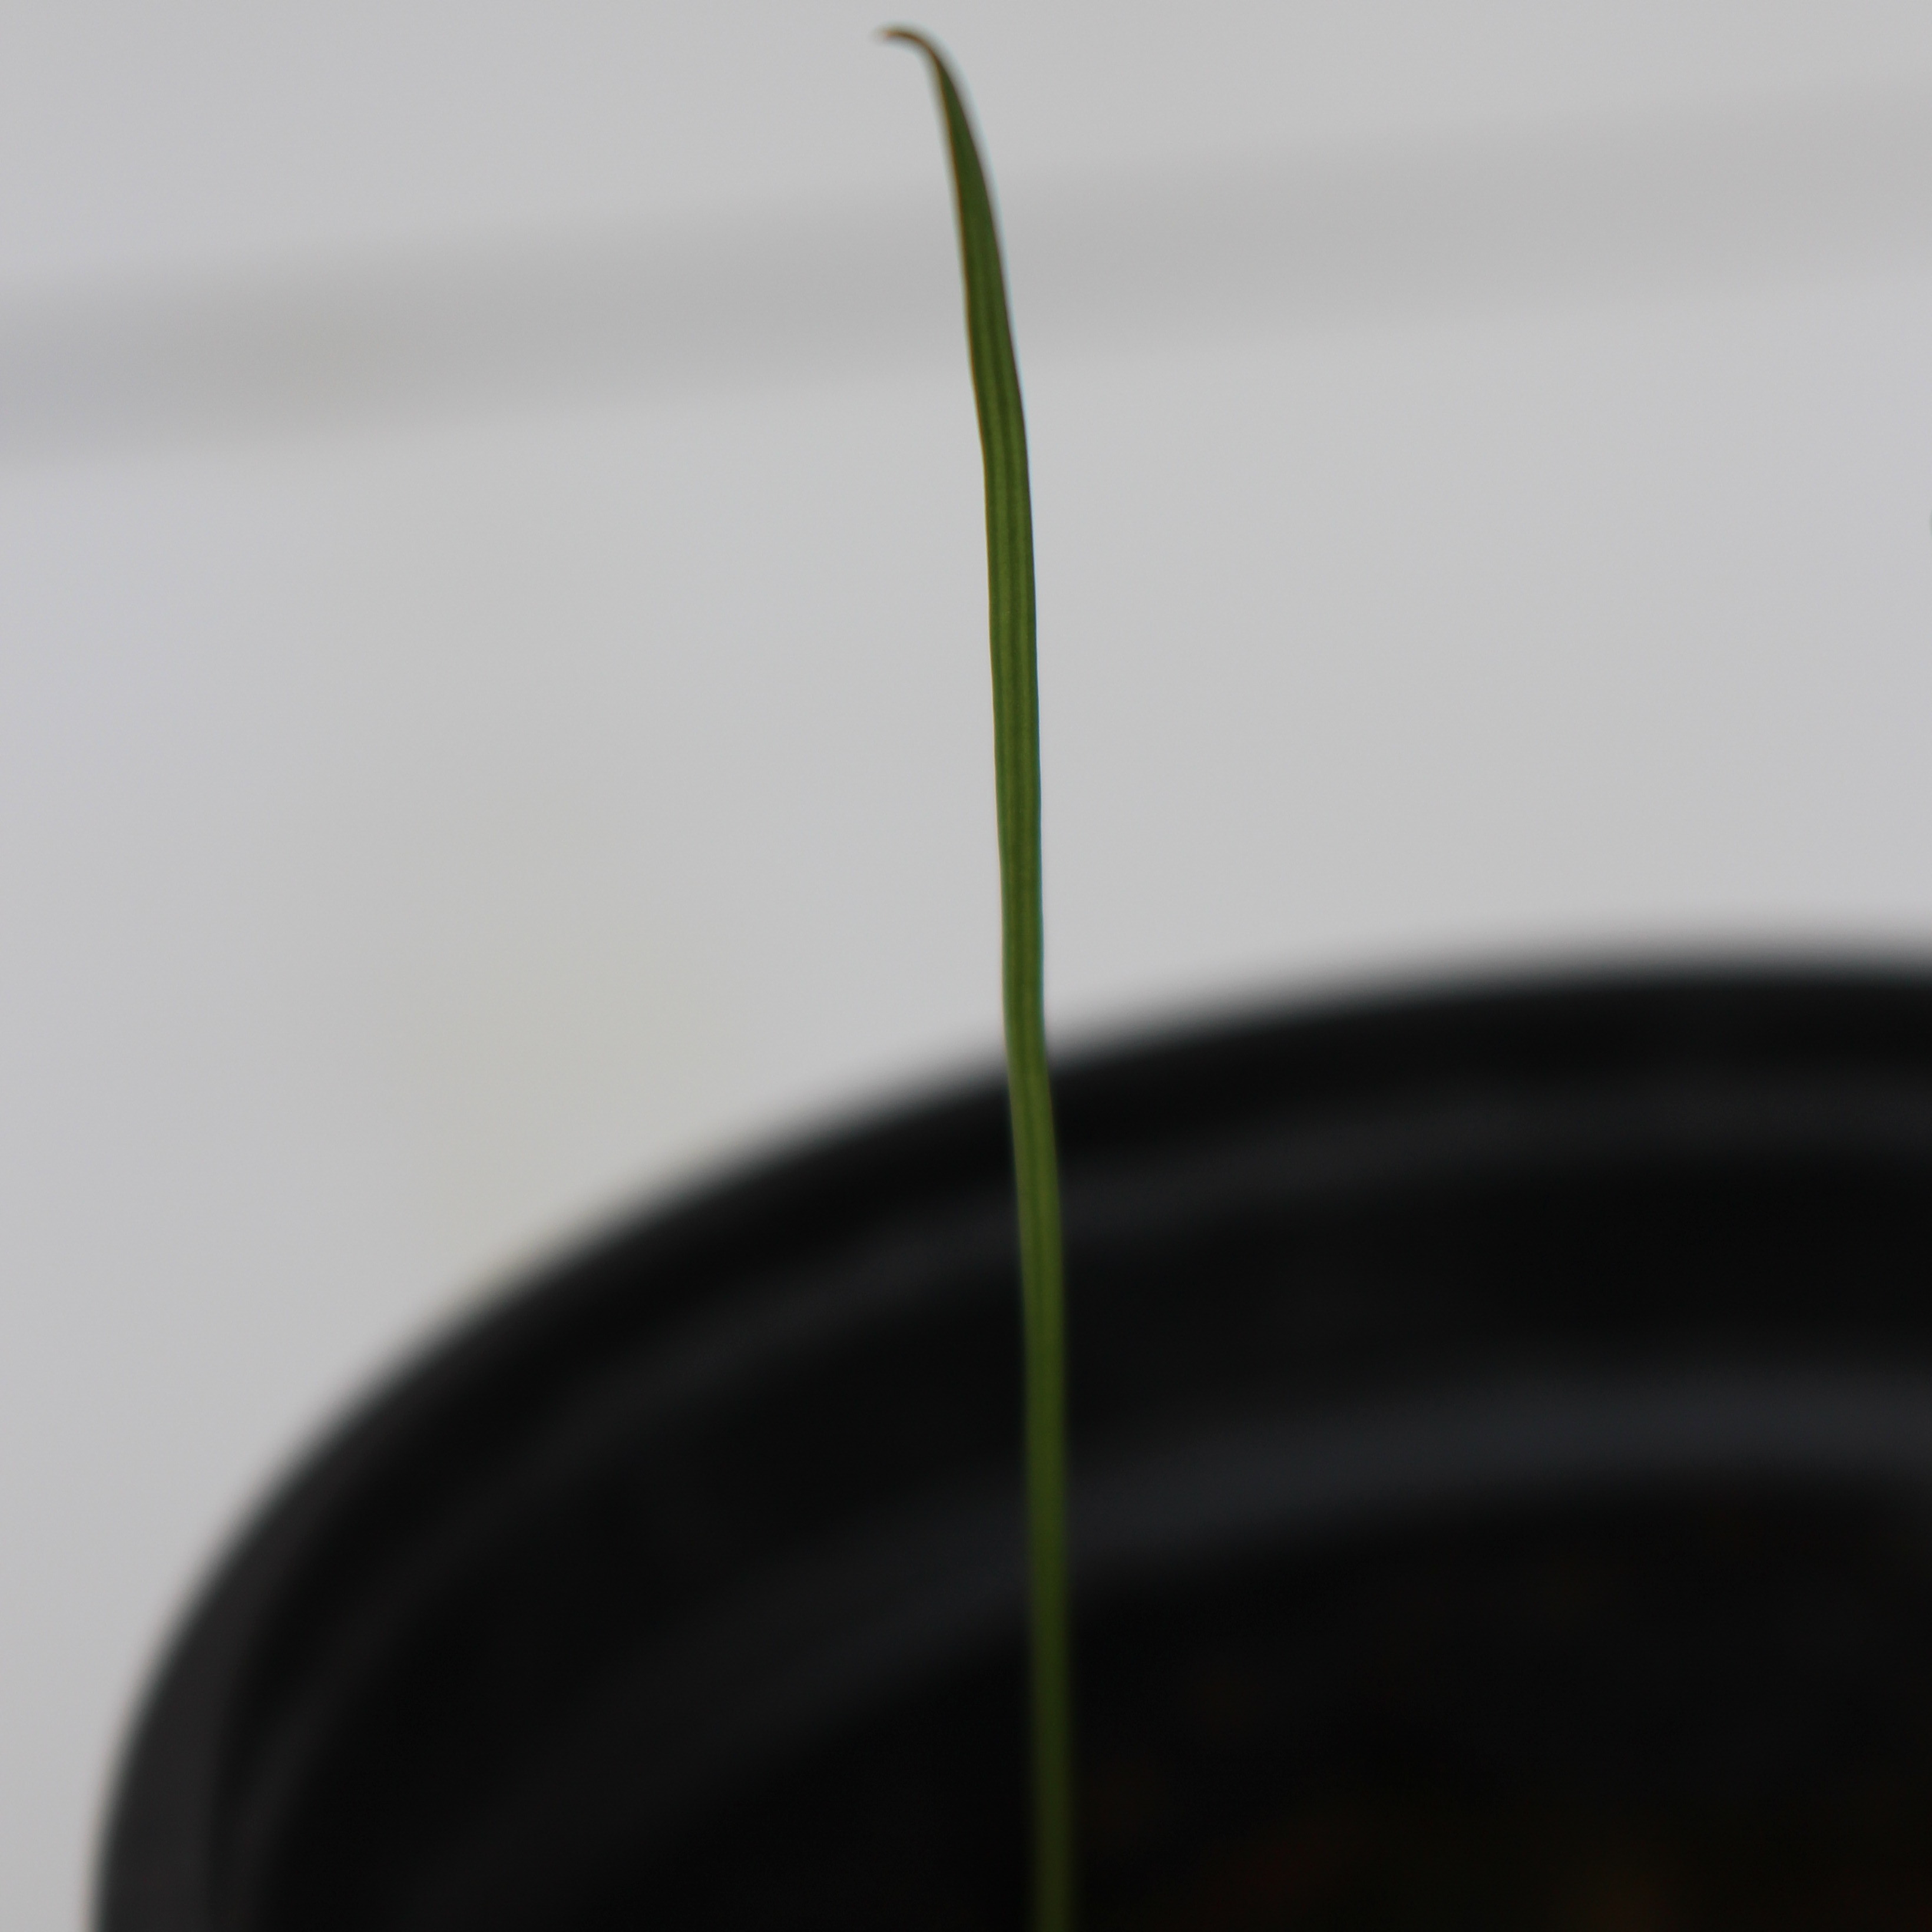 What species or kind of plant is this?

Lolium multiflorum
